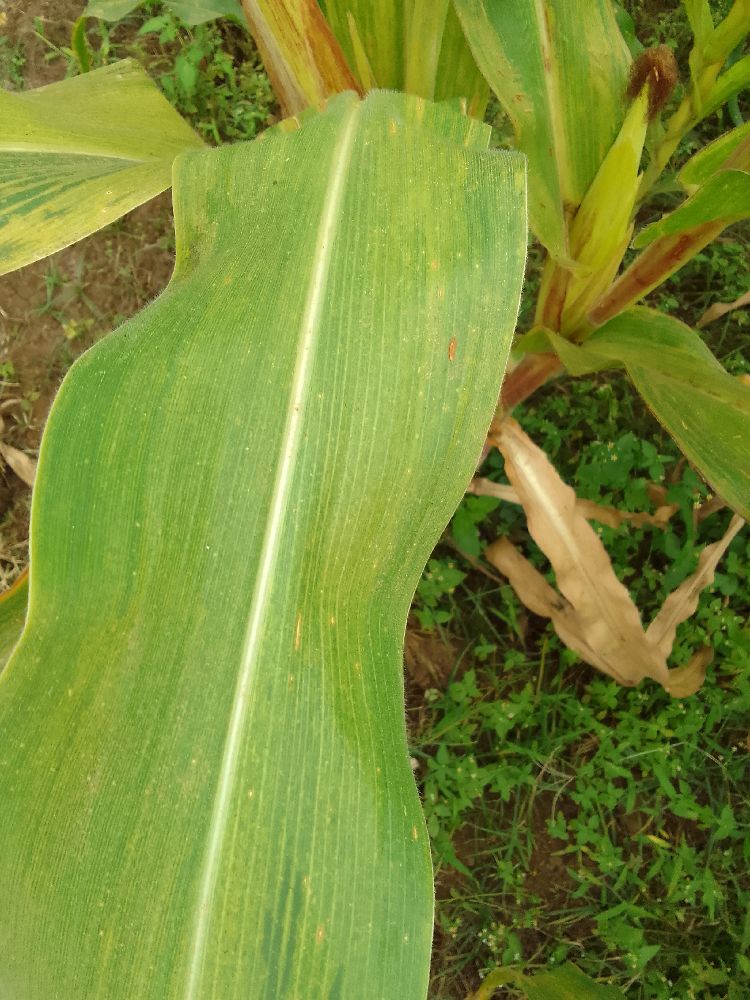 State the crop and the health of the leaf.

maize, maize lethal necrosis
